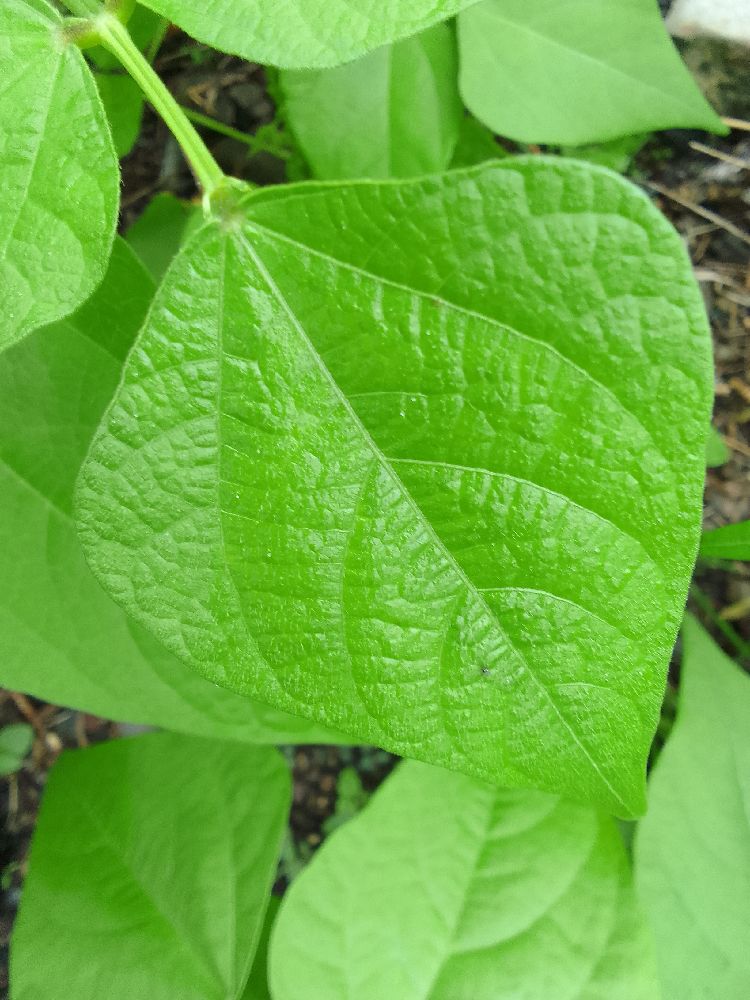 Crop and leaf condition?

common bean, healthy
